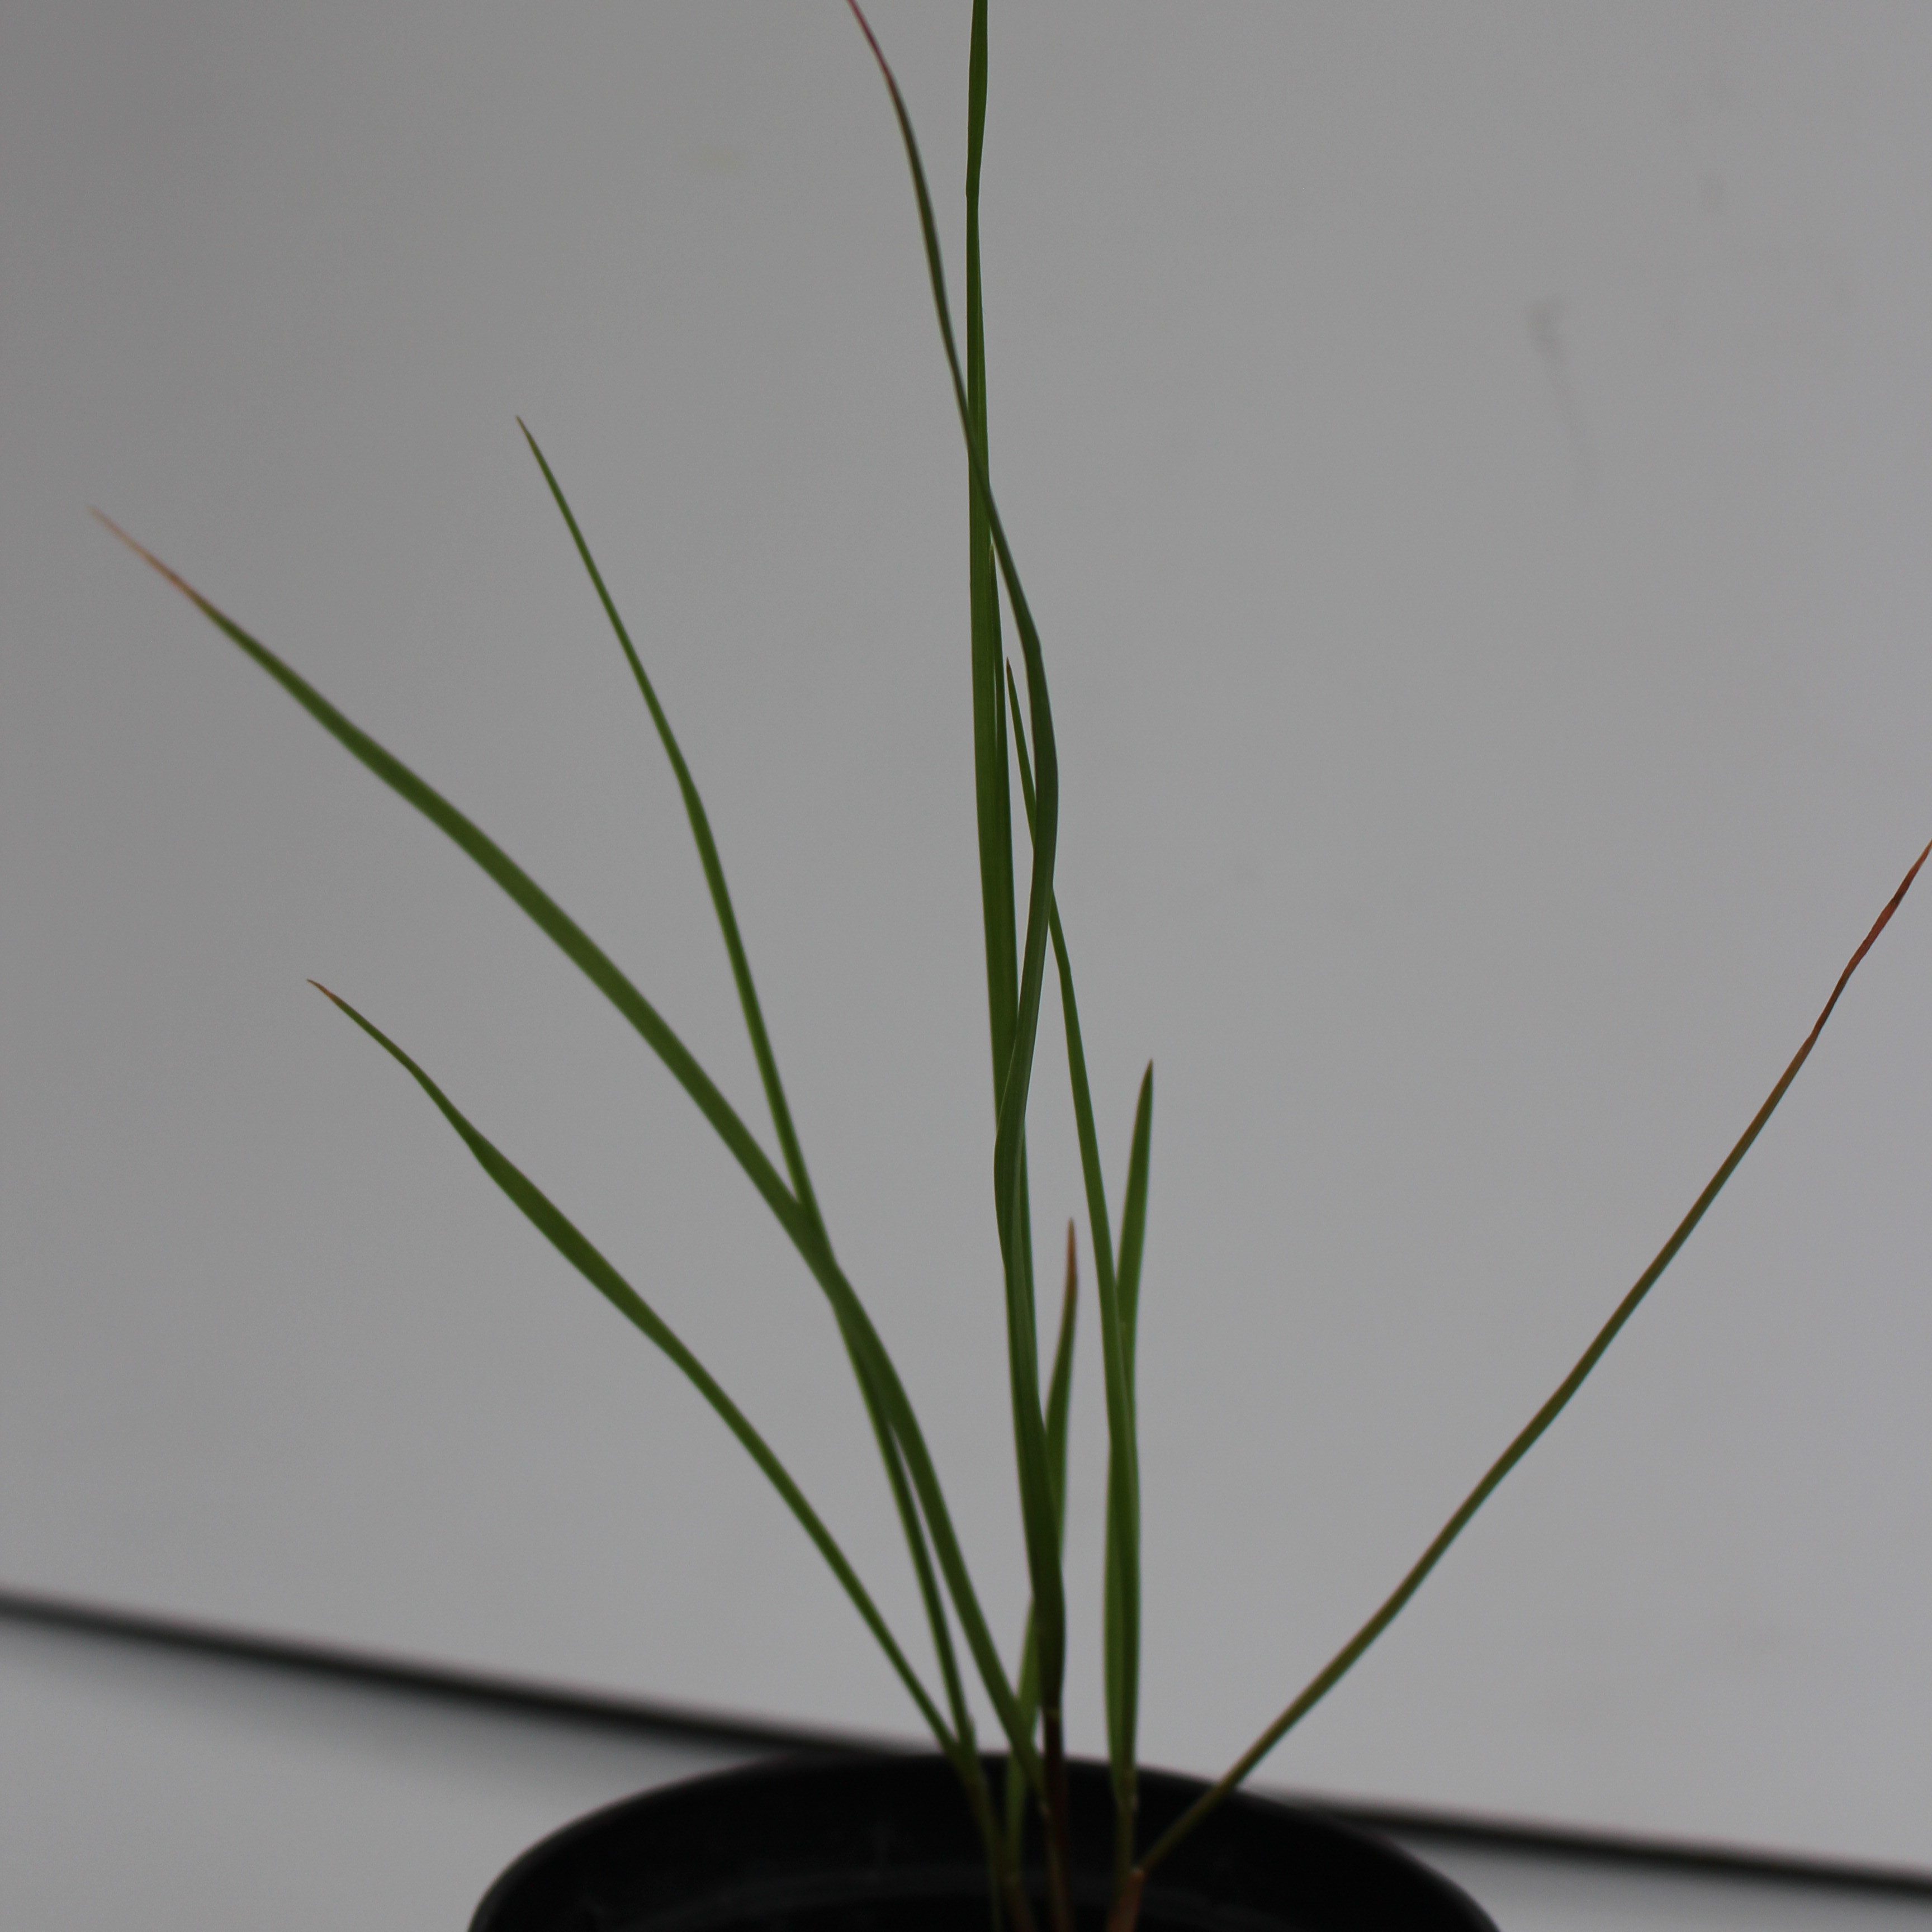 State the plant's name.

Lolium multiflorum
